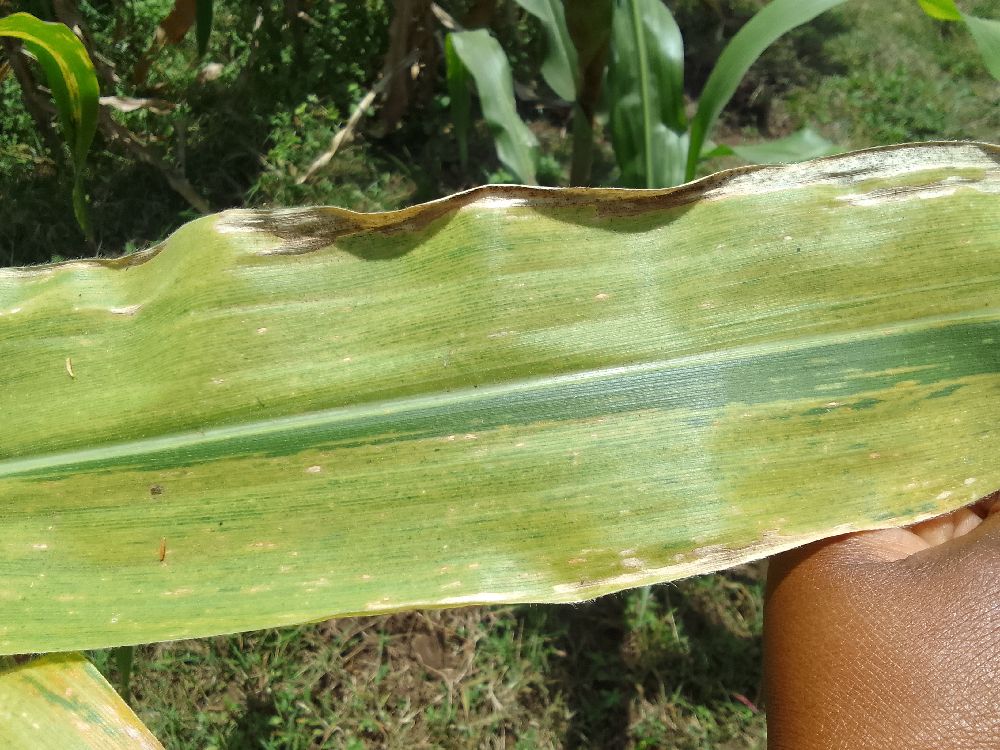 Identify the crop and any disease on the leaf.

maize, maize lethal necrosis
